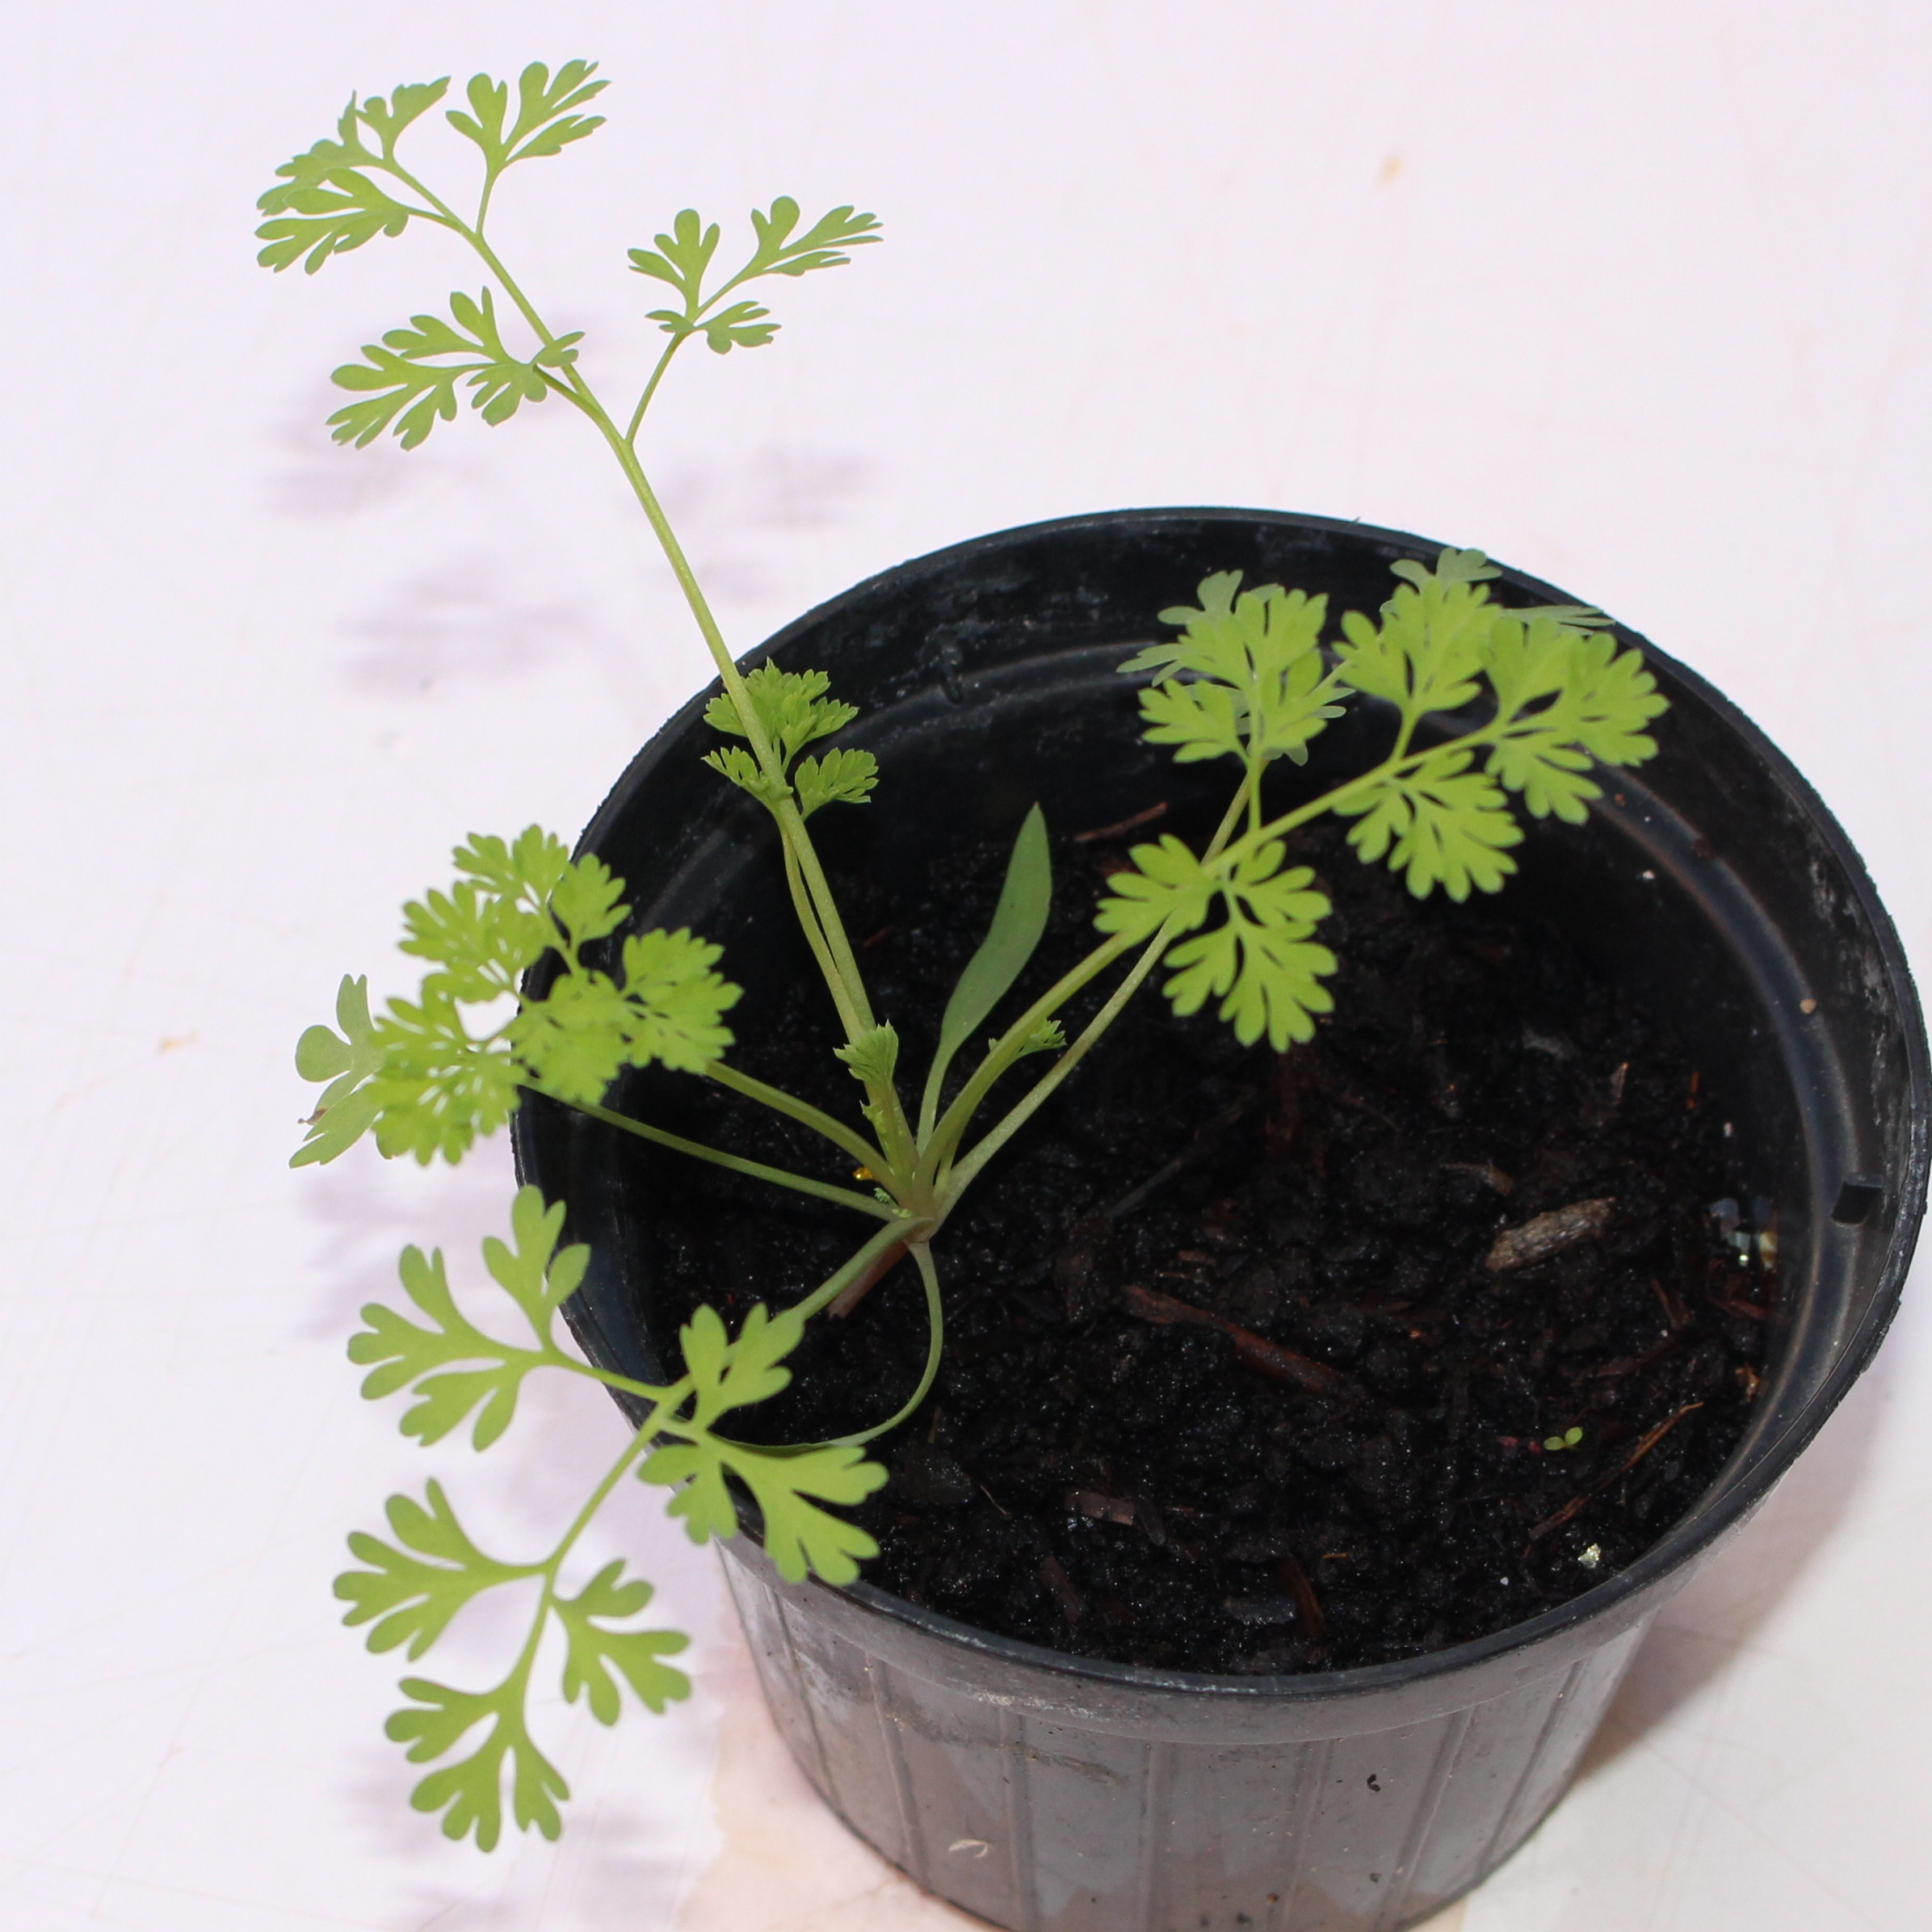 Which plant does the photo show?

Fumaria officinalis
